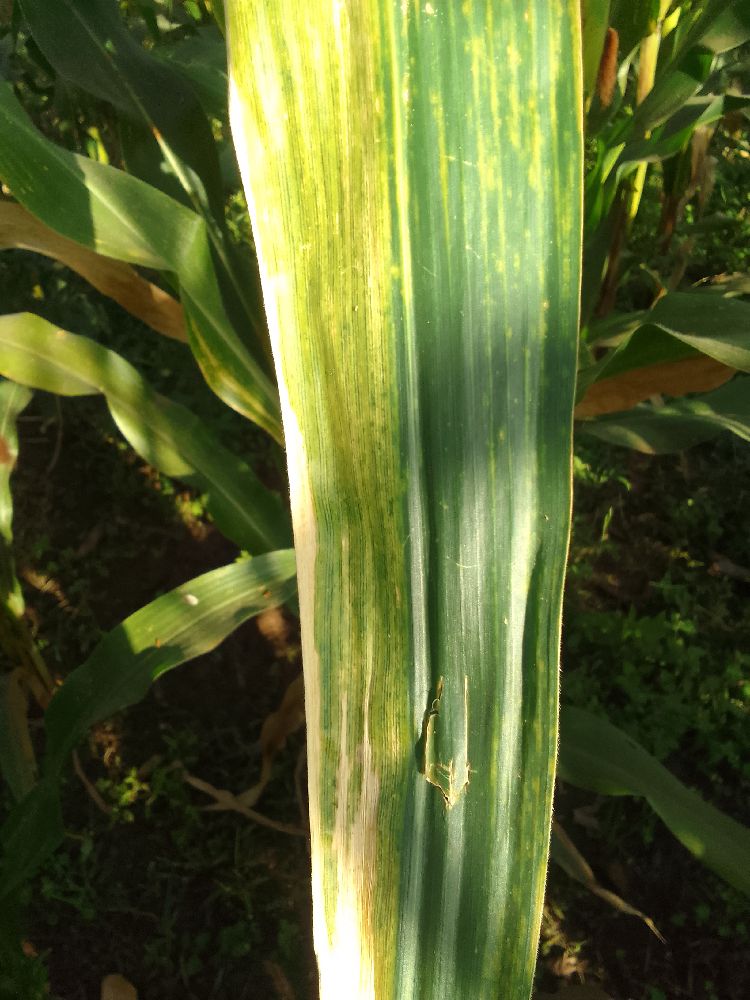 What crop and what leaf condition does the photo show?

maize, maize lethal necrosis
